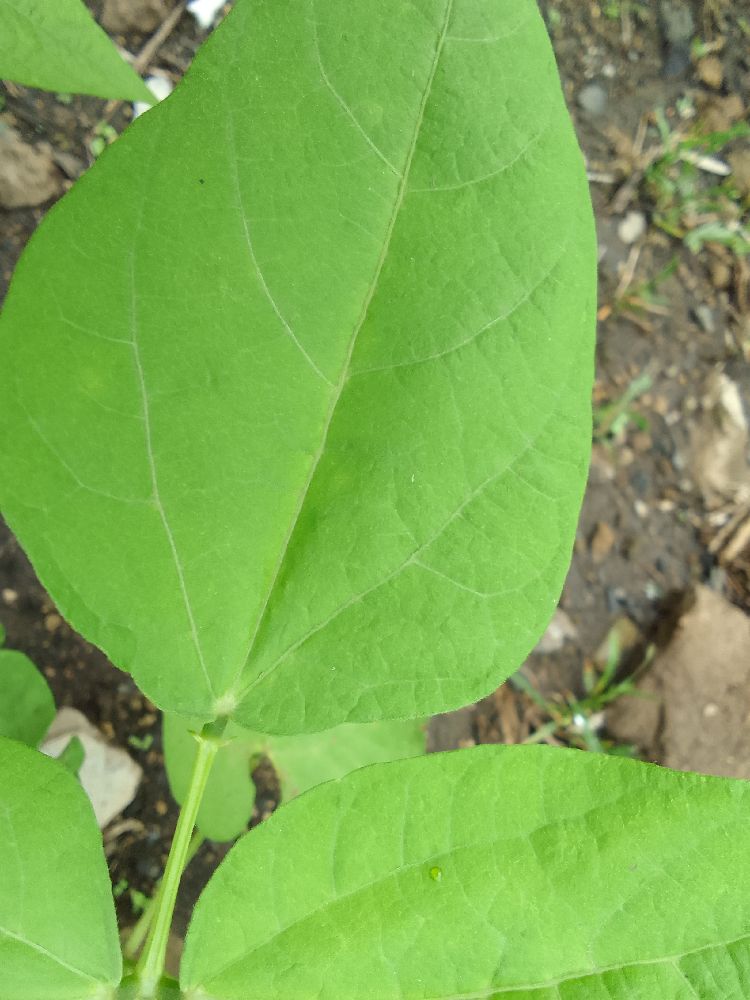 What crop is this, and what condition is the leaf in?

common bean, healthy
